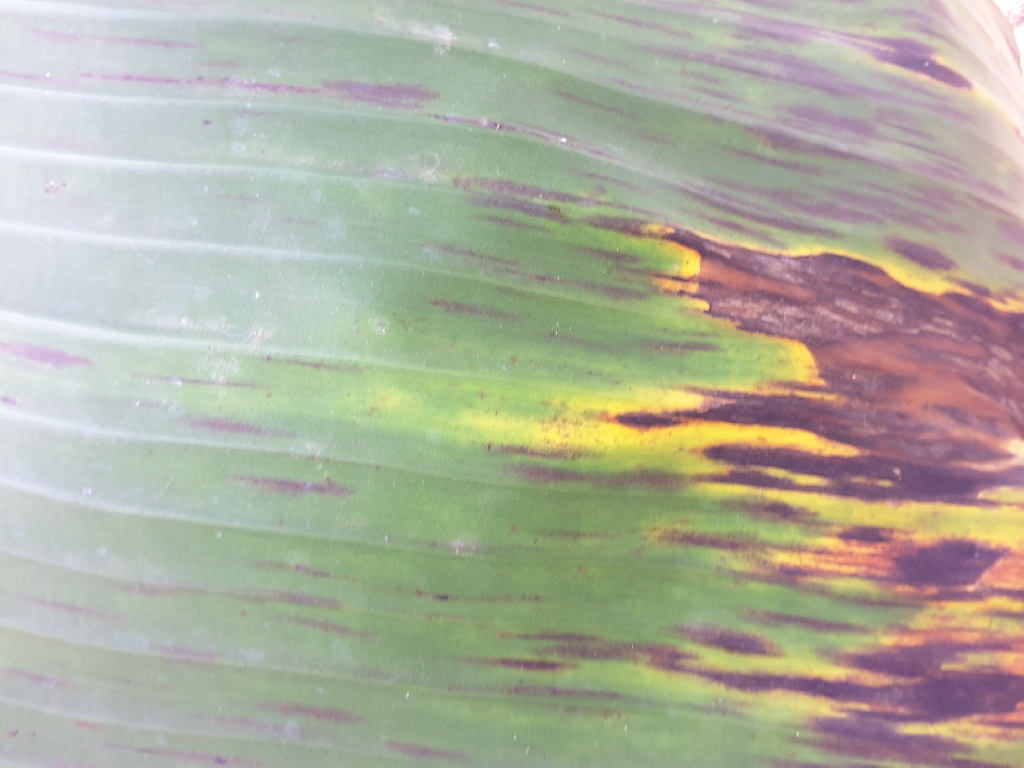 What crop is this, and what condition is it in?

banana, black sigatoka
